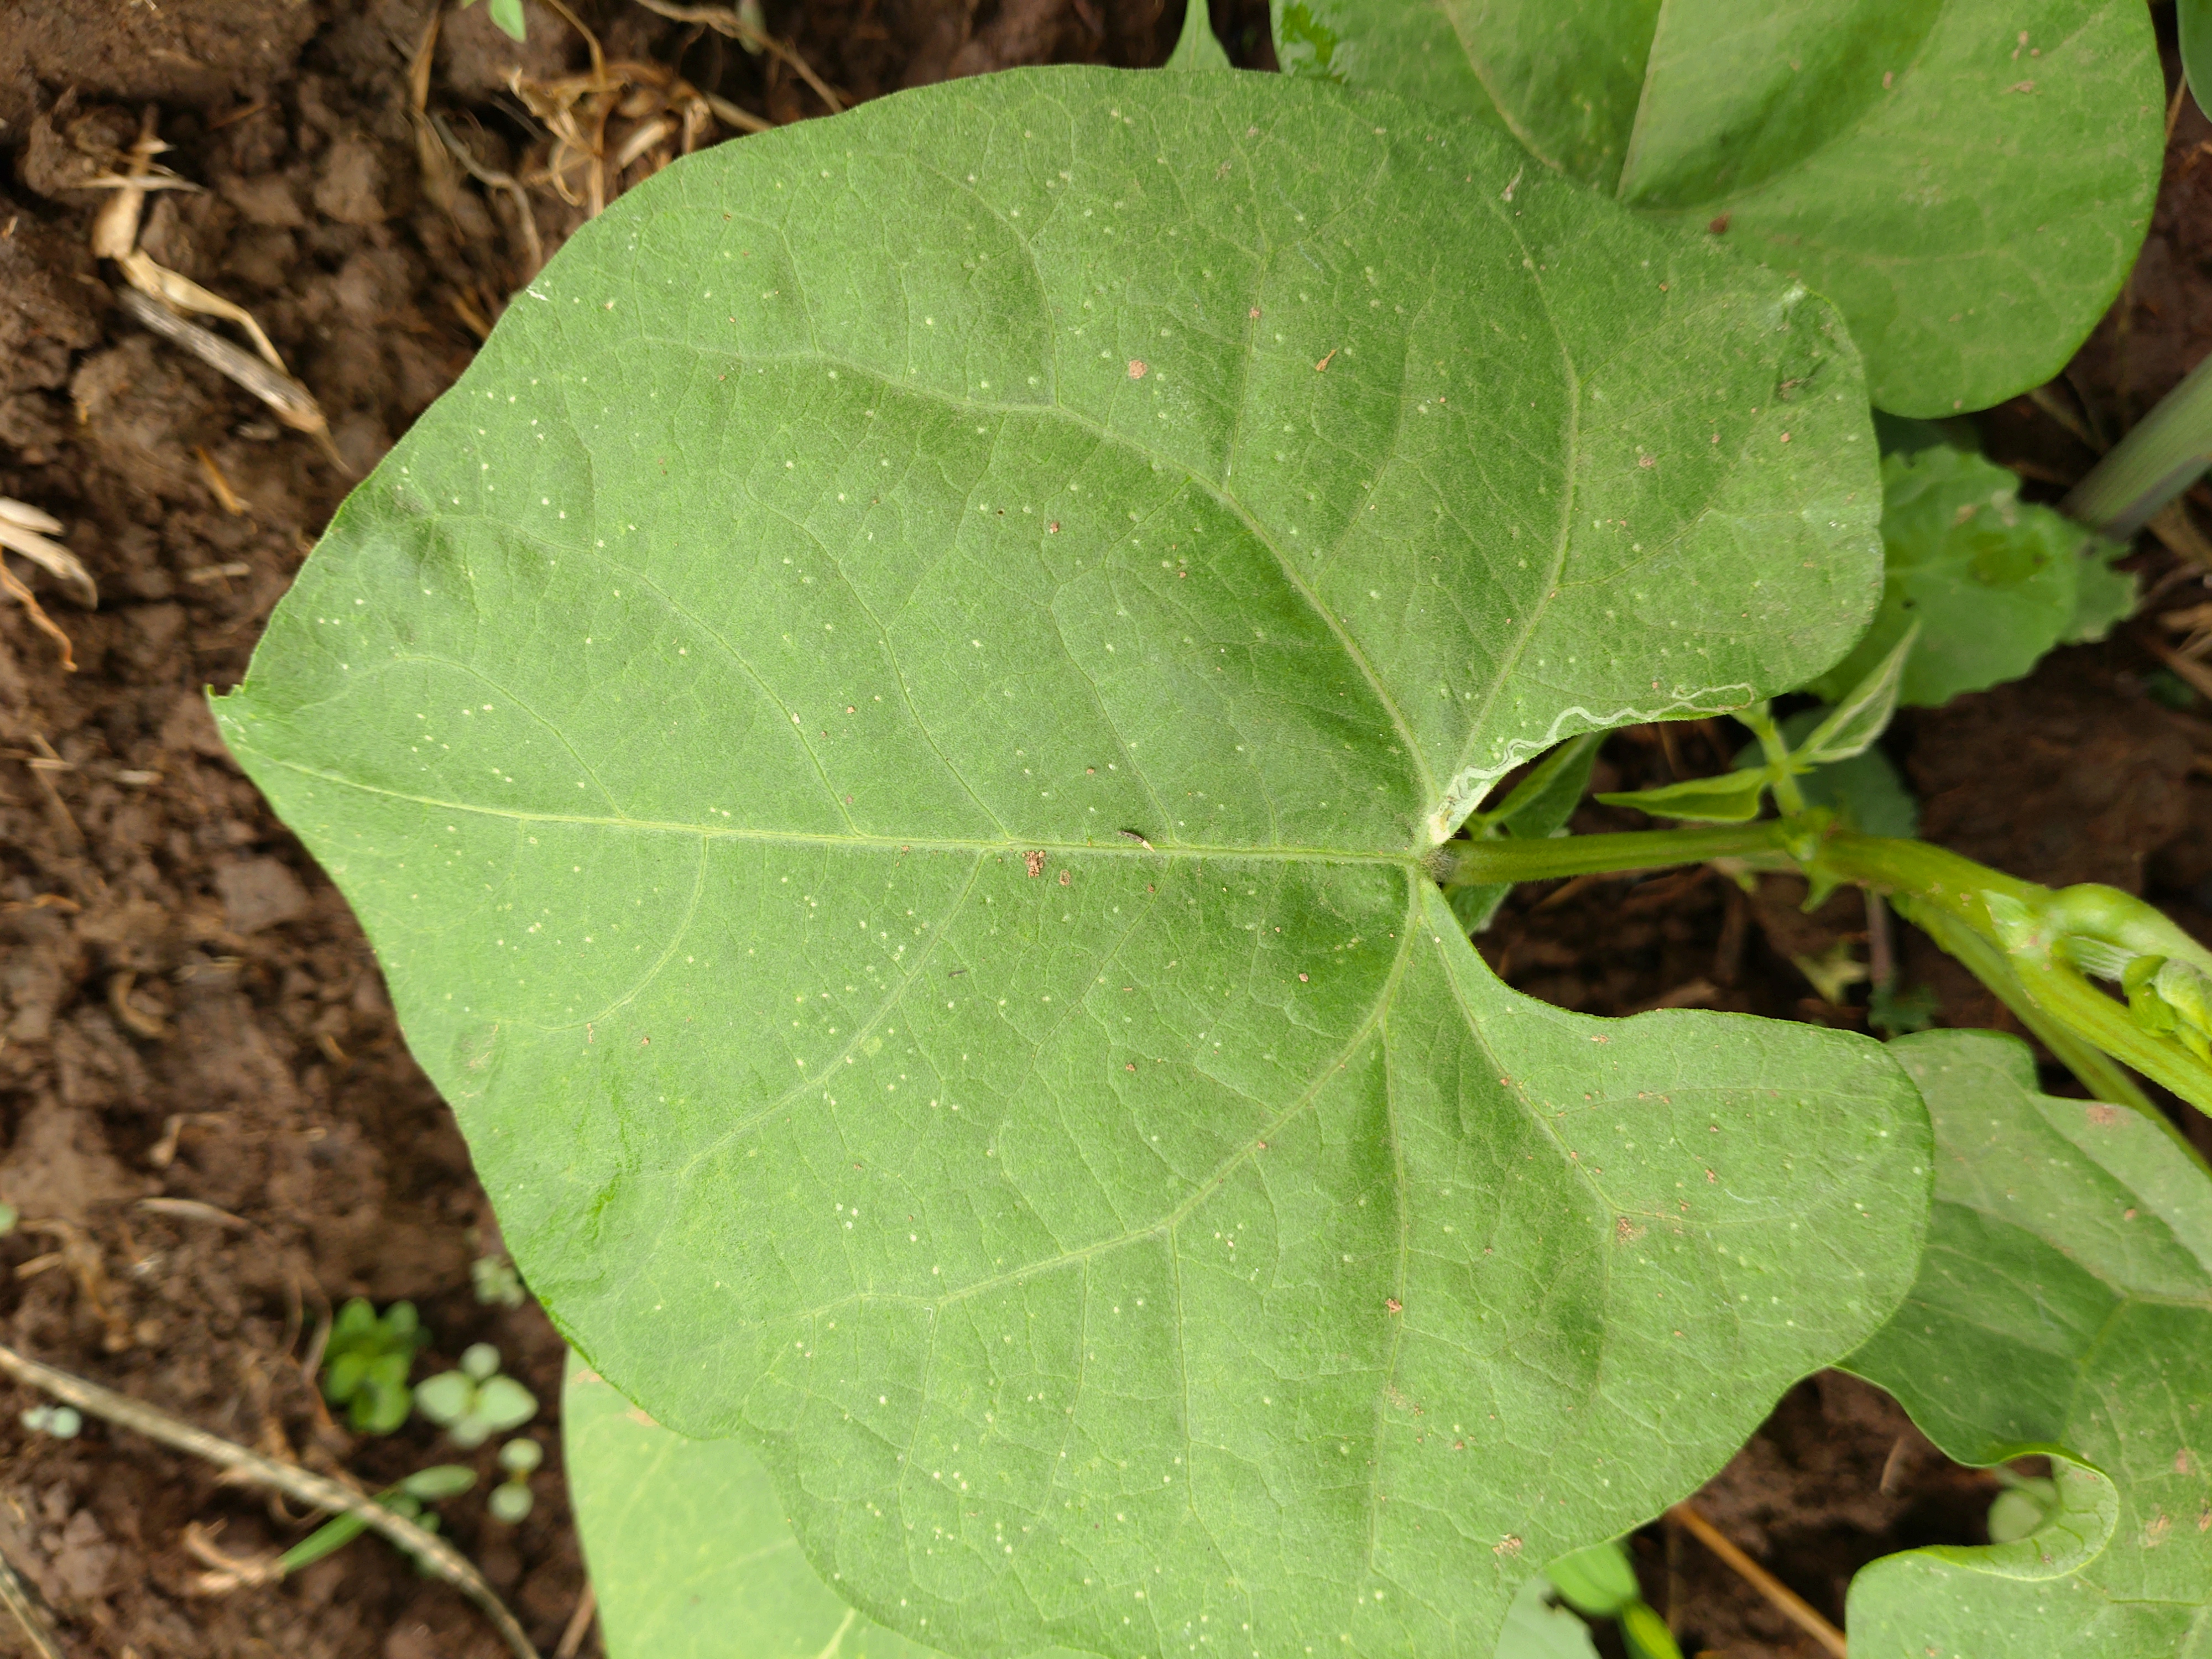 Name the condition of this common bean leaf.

healthy
